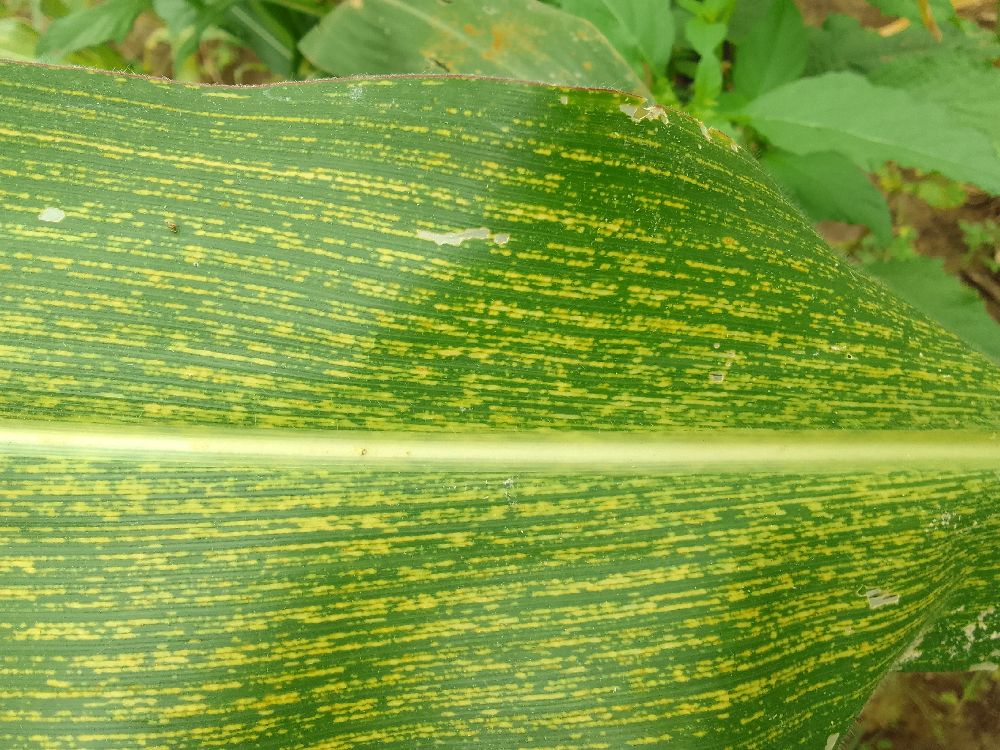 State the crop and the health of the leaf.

maize, maize streak virus
